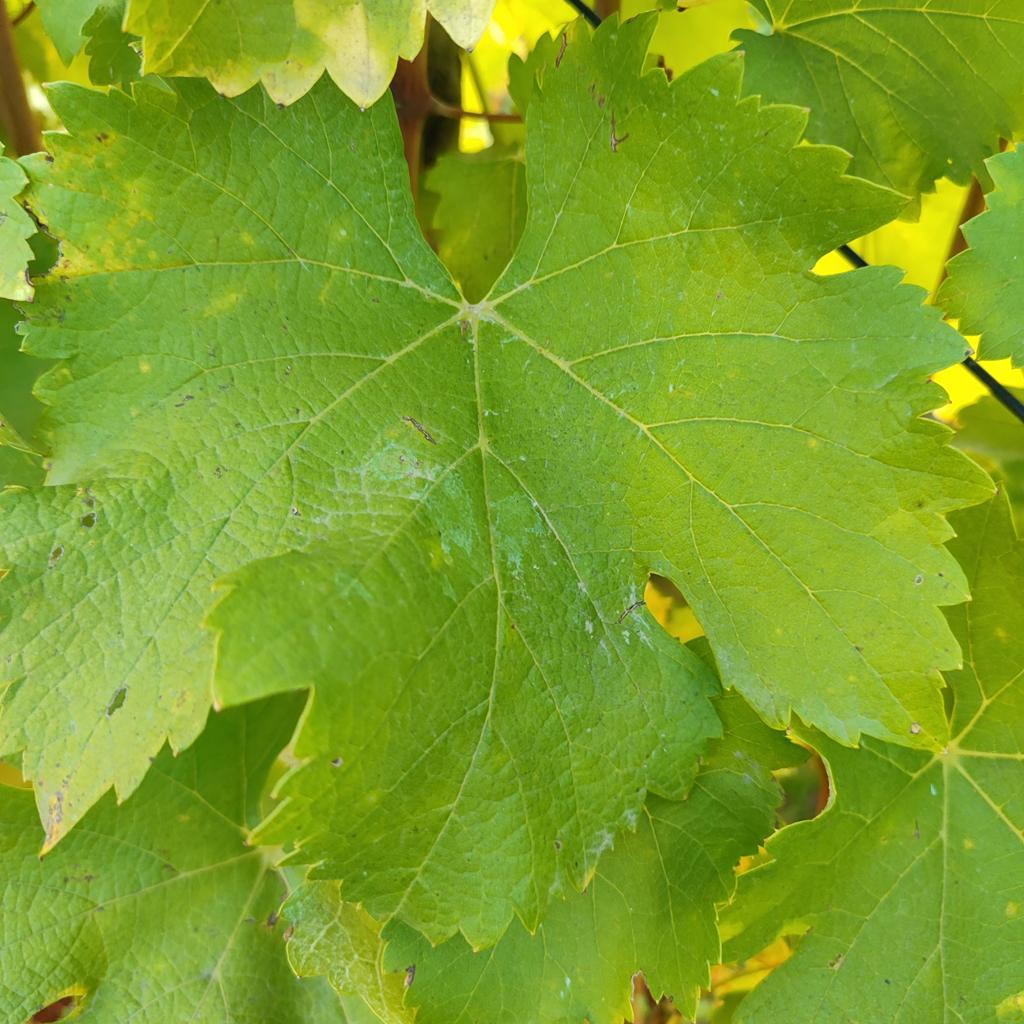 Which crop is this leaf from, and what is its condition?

grapevine, powdery mildew
